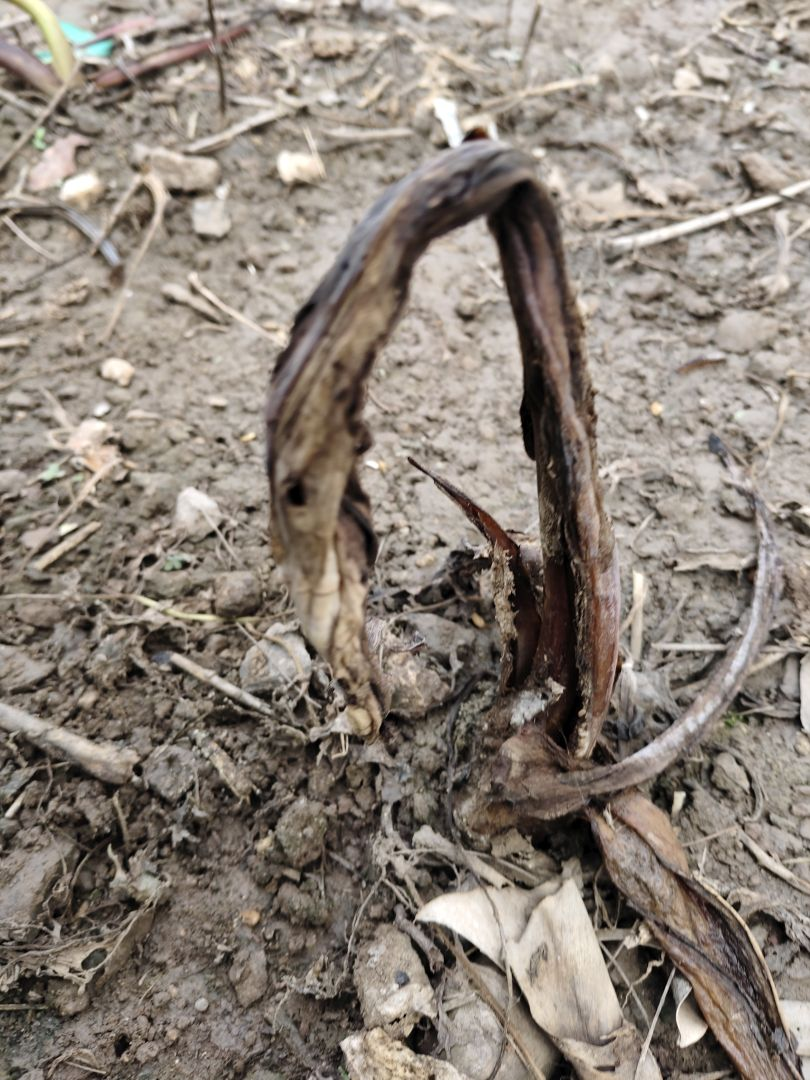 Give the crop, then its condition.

taro, root rot
